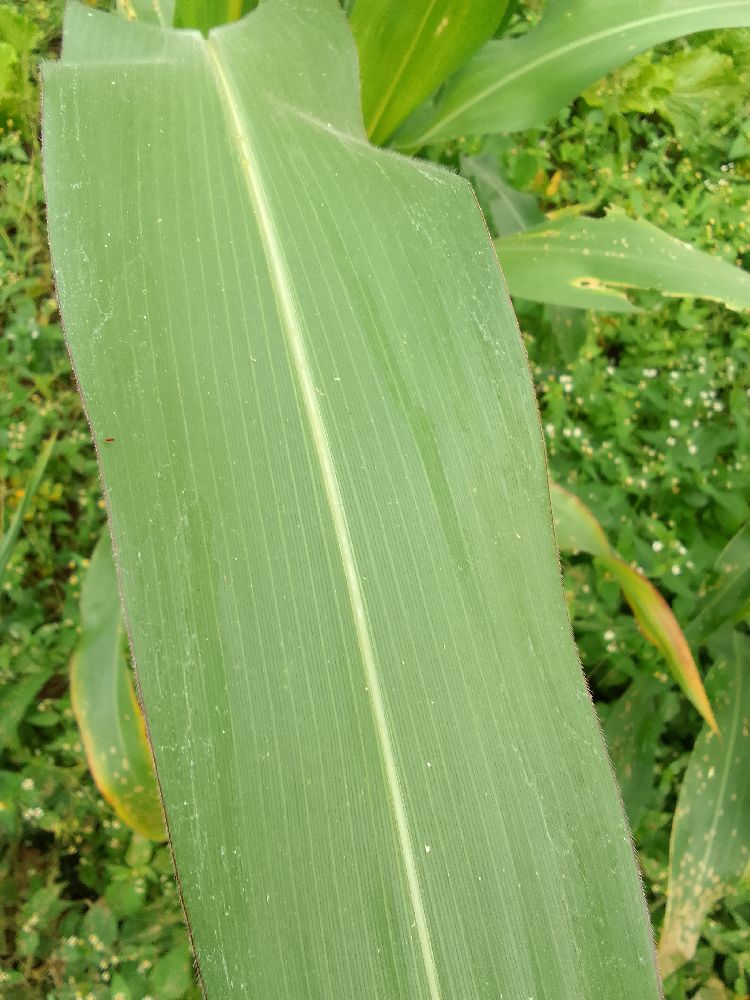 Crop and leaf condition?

maize, healthy
